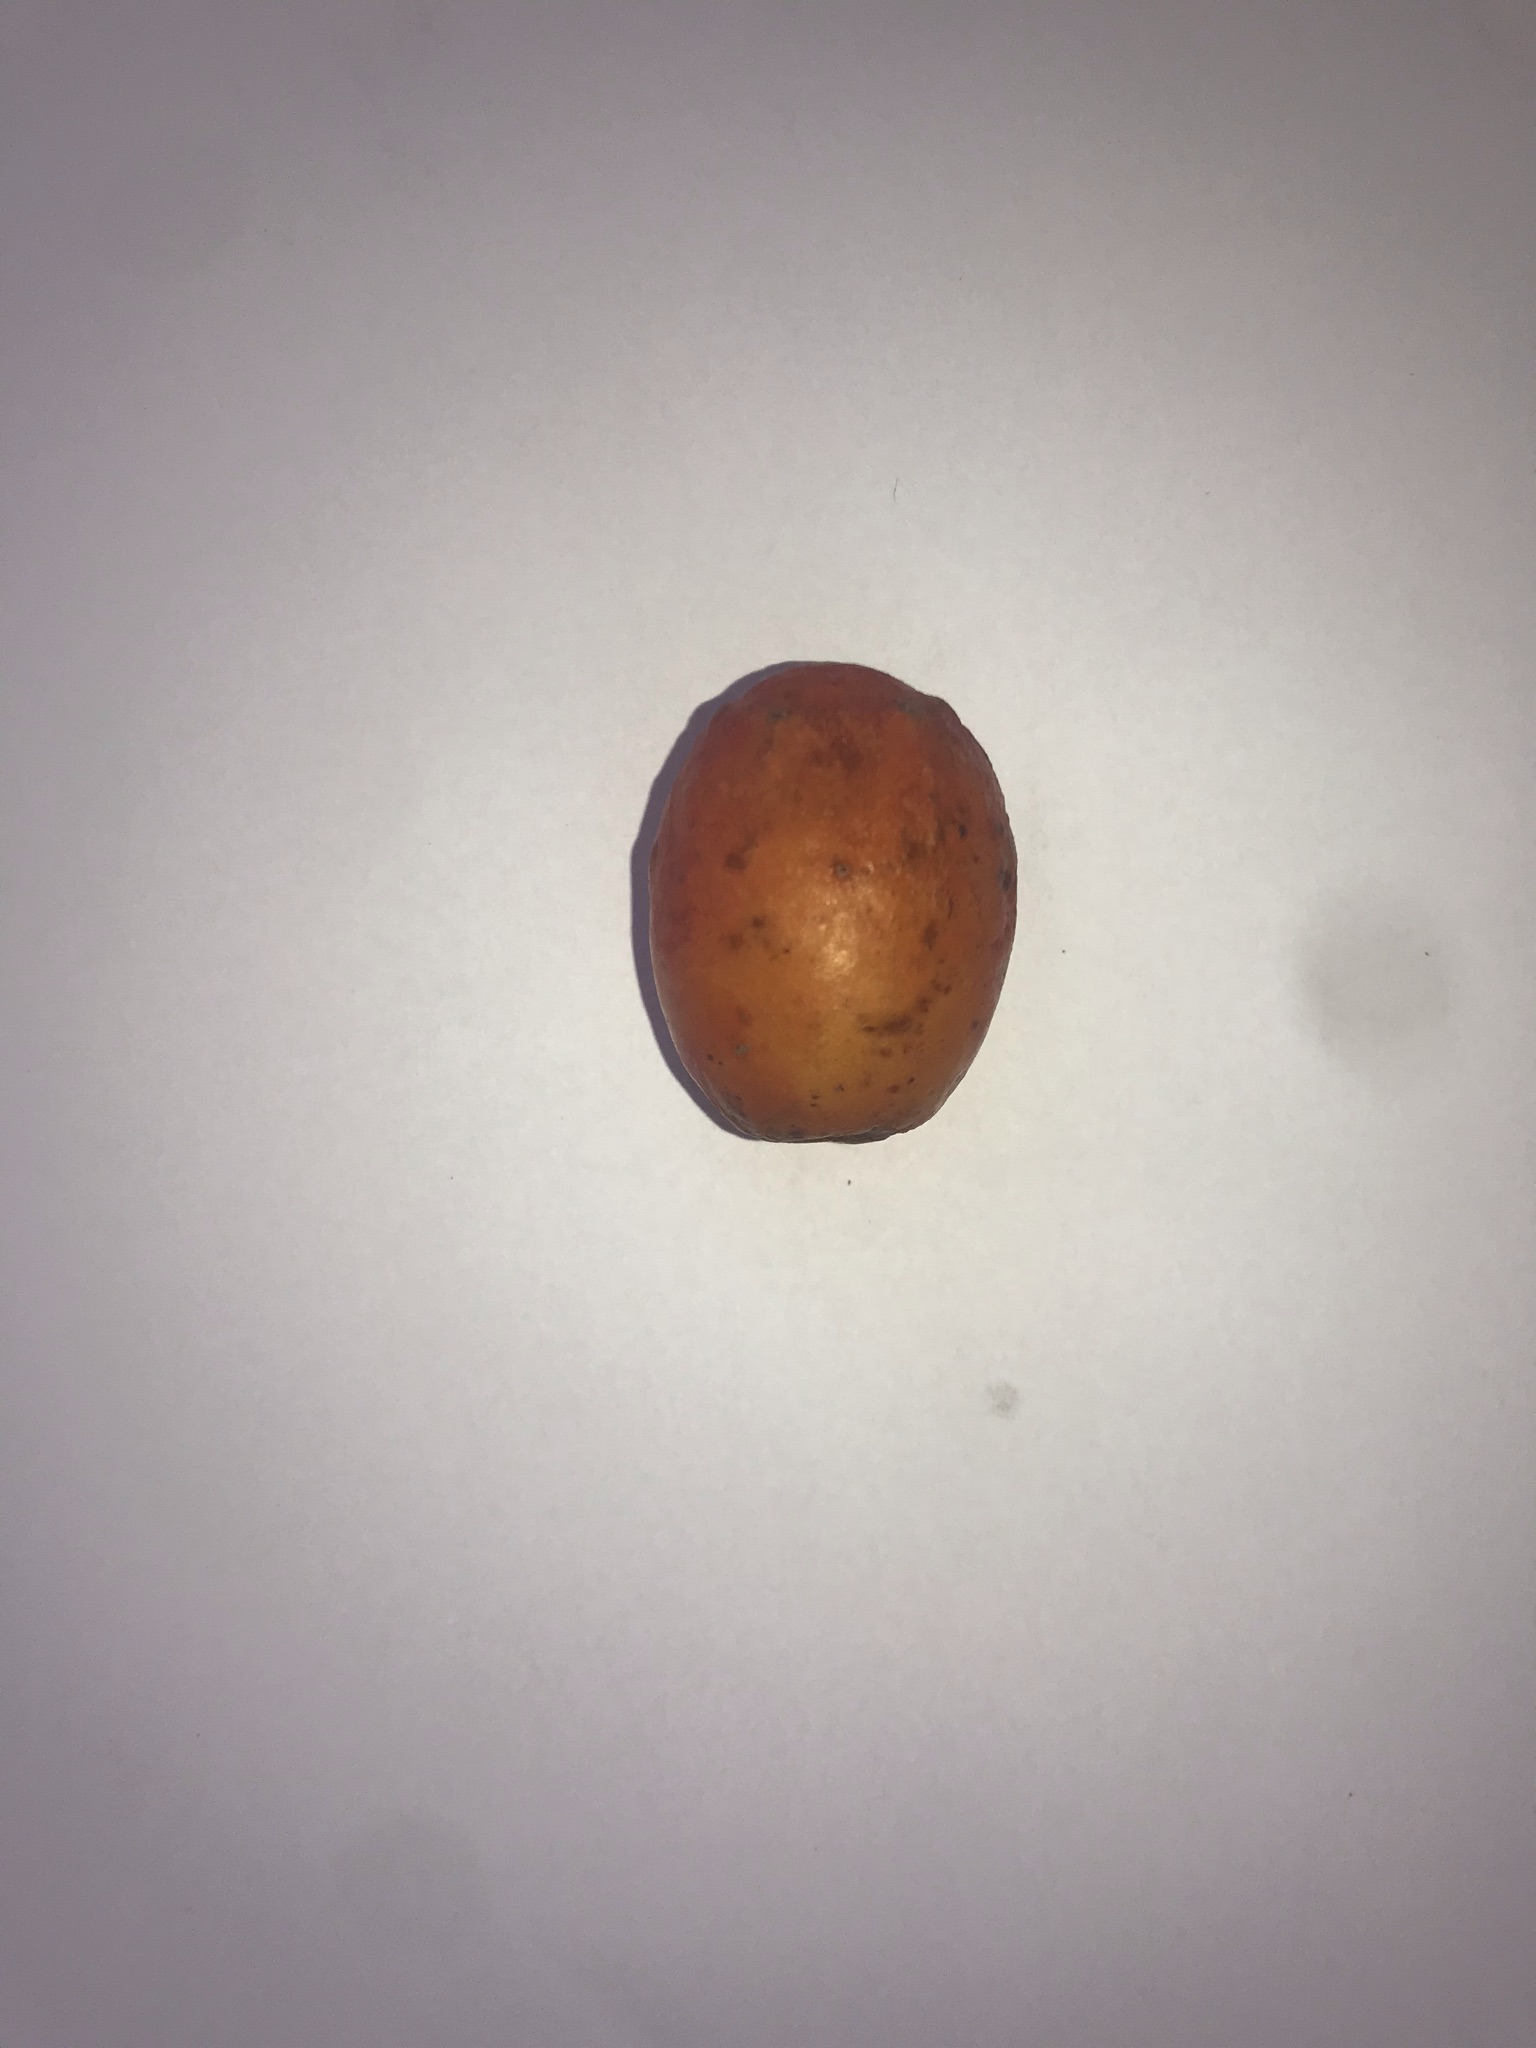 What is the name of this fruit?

siriguela
